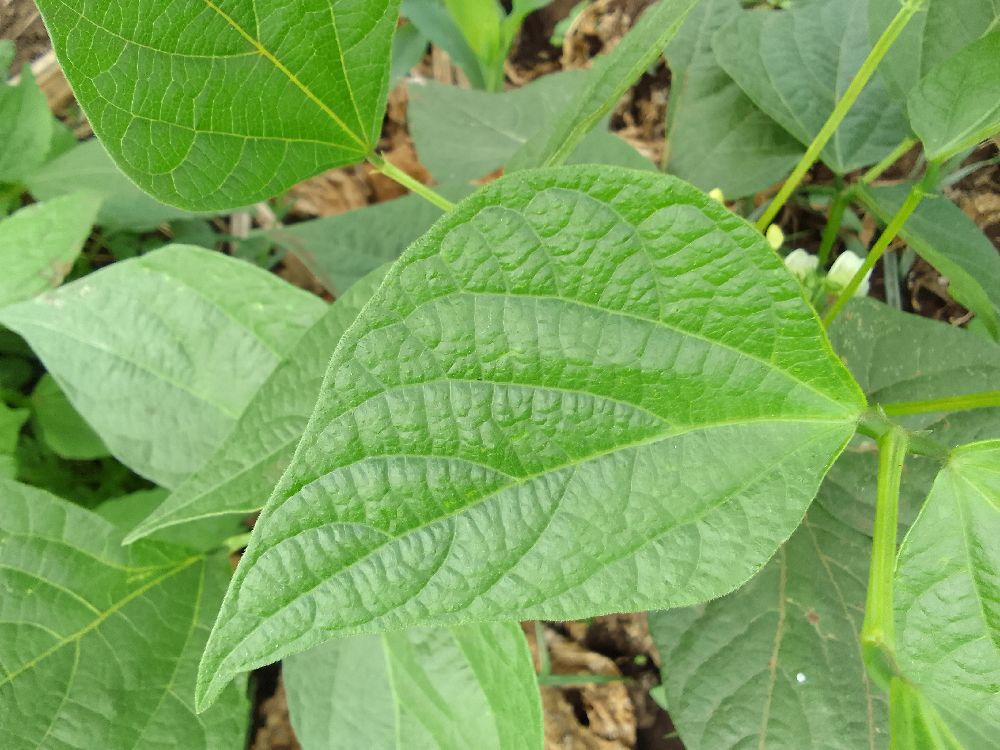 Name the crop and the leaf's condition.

common bean, healthy
